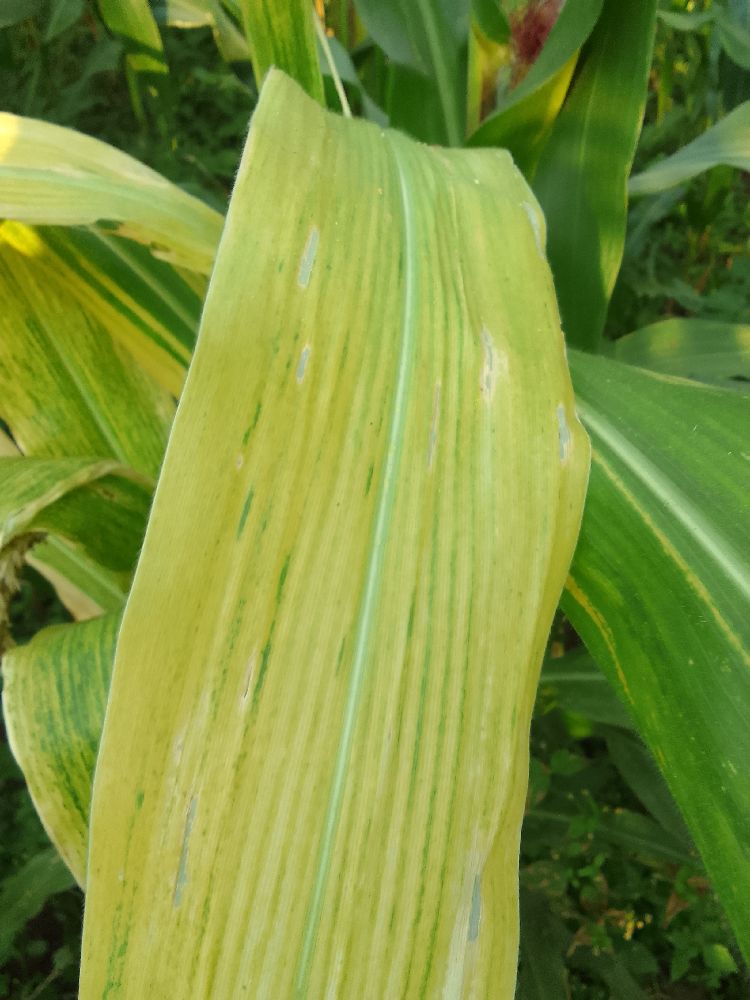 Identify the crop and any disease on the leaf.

maize, maize lethal necrosis
